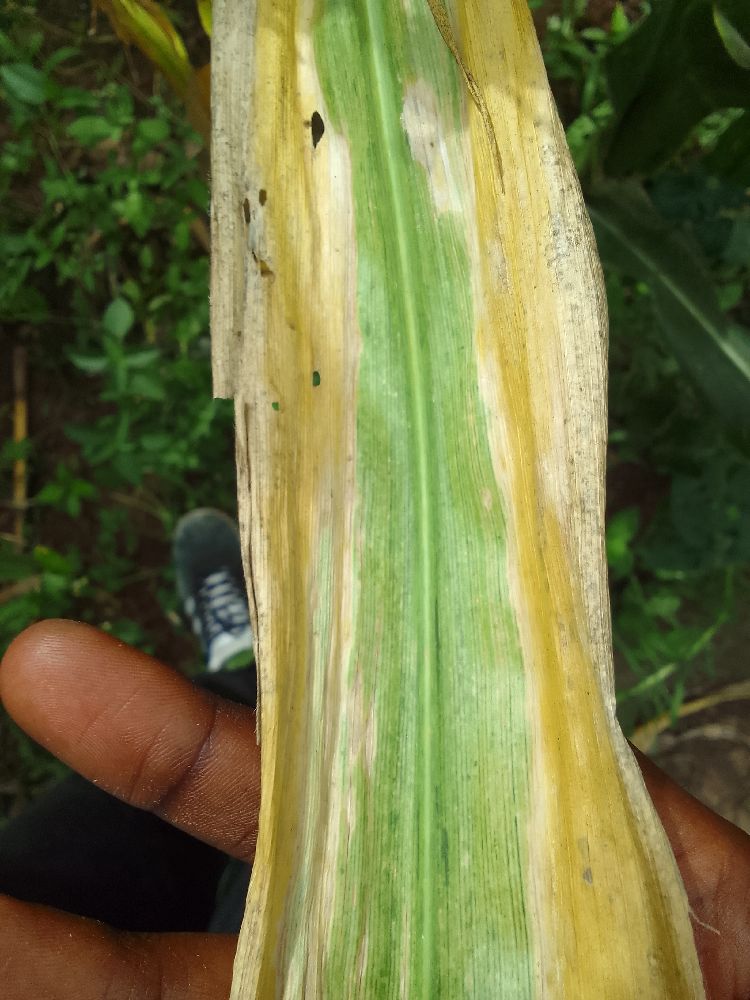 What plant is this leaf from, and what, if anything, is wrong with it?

maize, maize lethal necrosis
